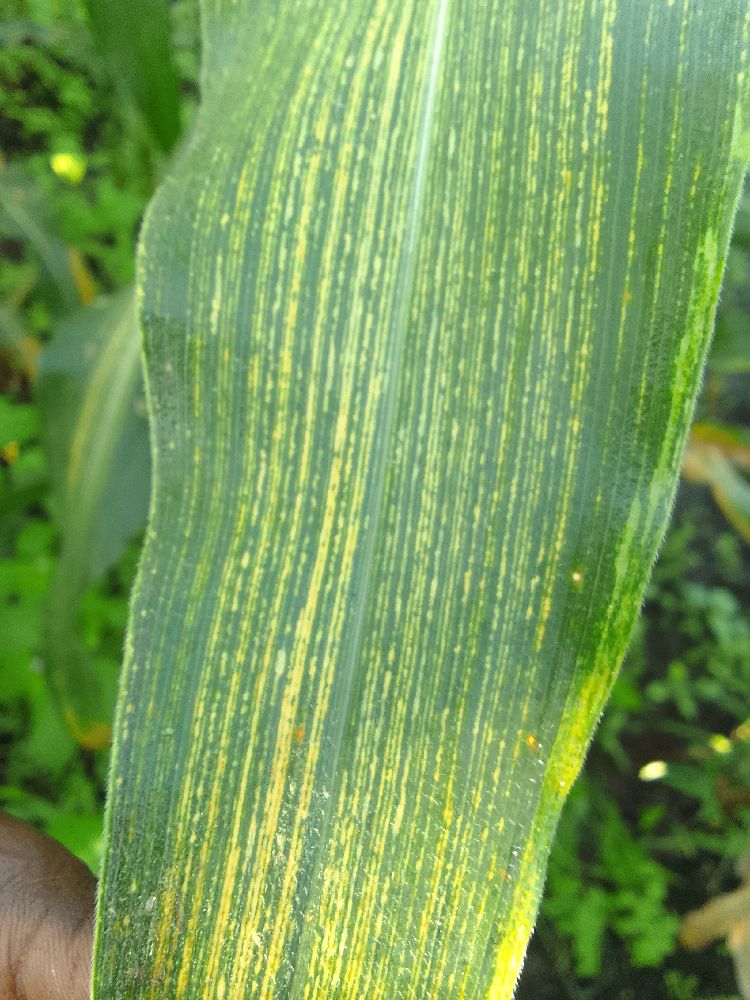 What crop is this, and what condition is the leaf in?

maize, maize streak virus
